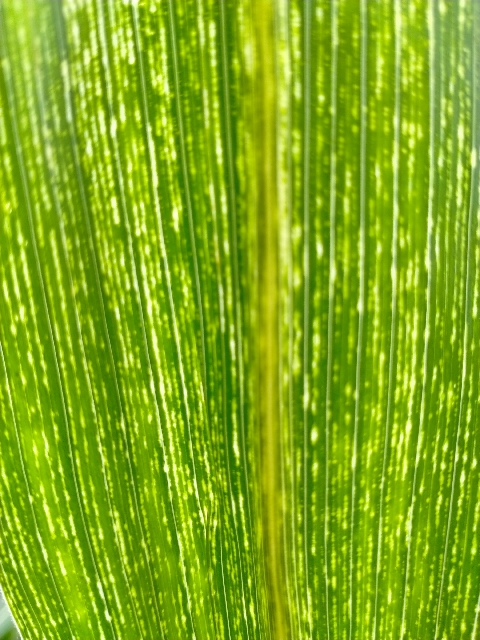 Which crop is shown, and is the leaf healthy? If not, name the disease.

maize, maize streak virus
